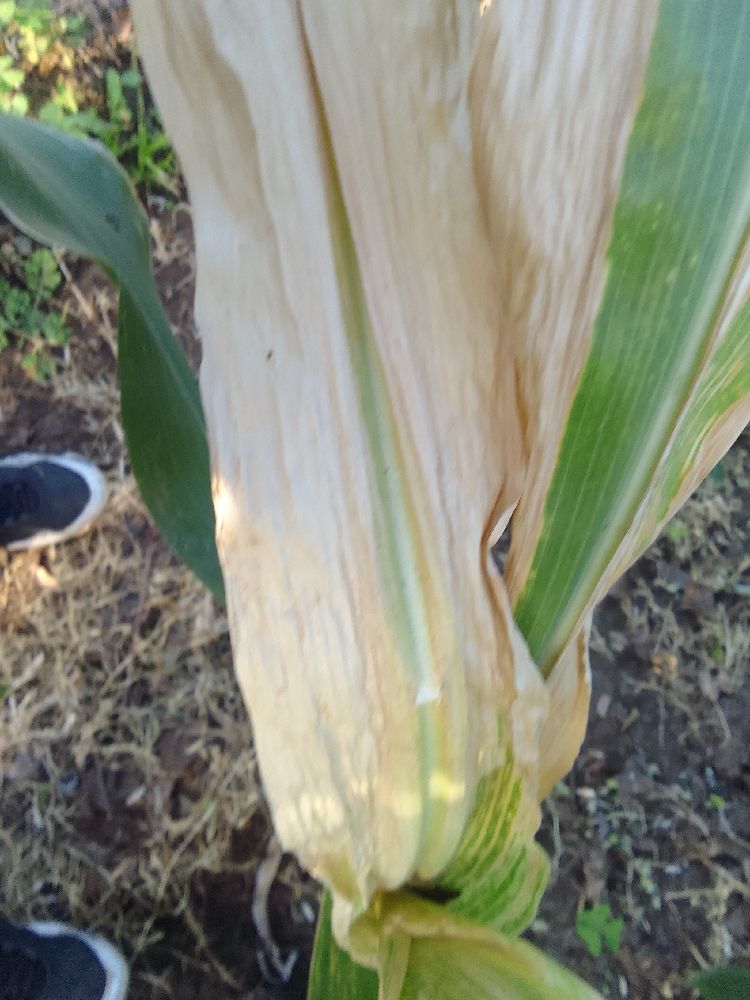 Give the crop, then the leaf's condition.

maize, maize lethal necrosis
